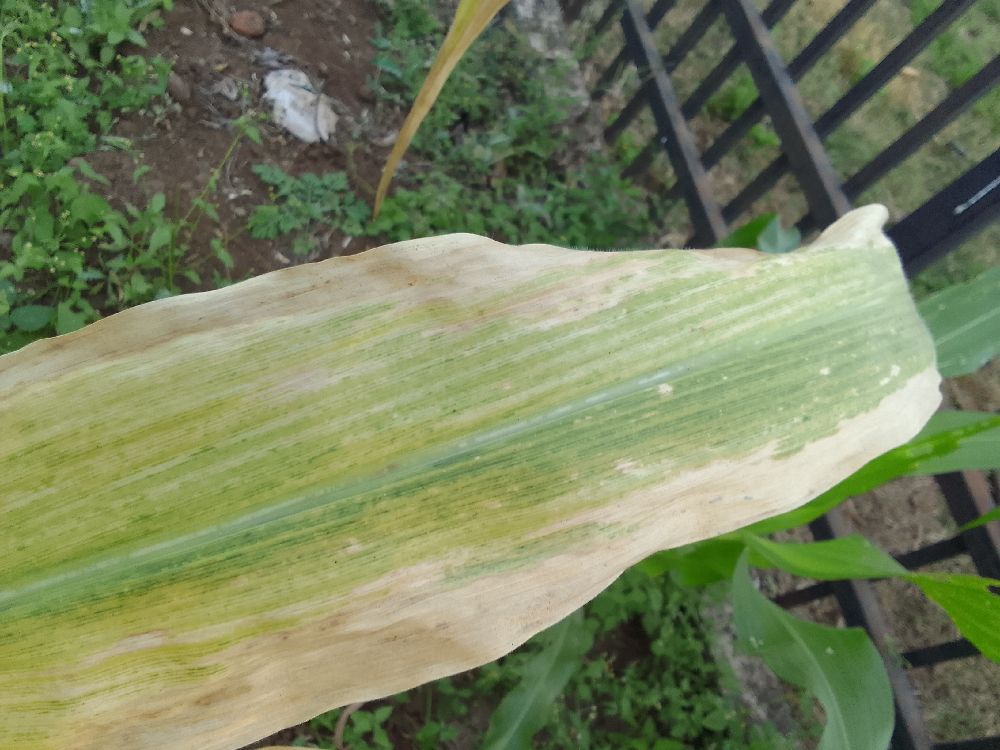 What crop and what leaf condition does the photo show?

maize, maize lethal necrosis
